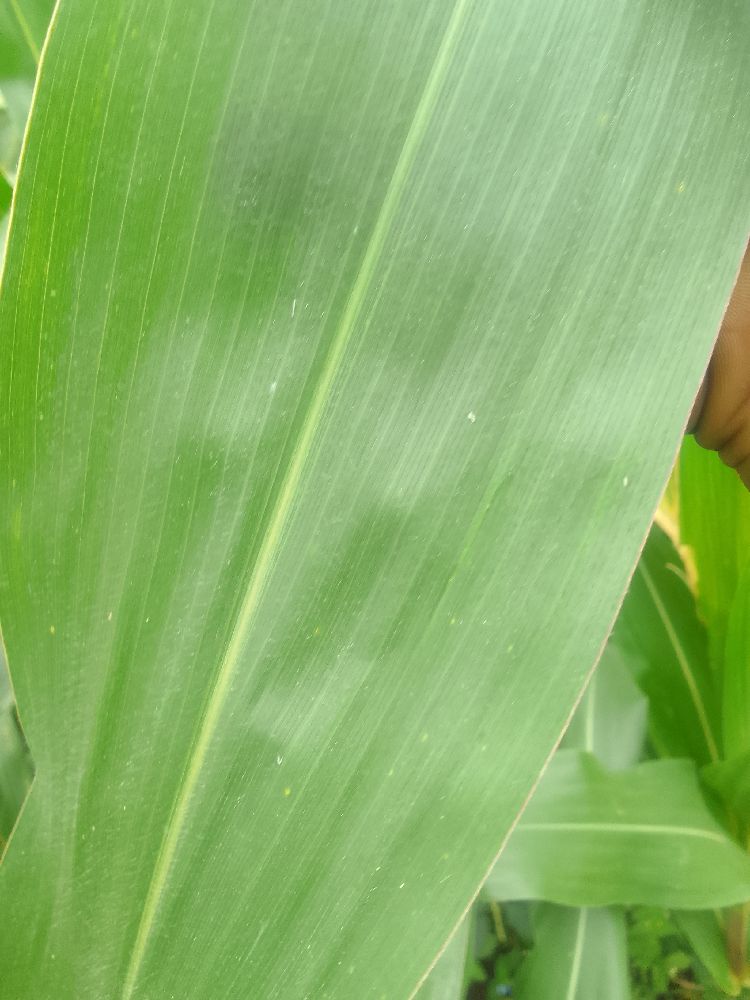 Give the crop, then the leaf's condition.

maize, healthy
